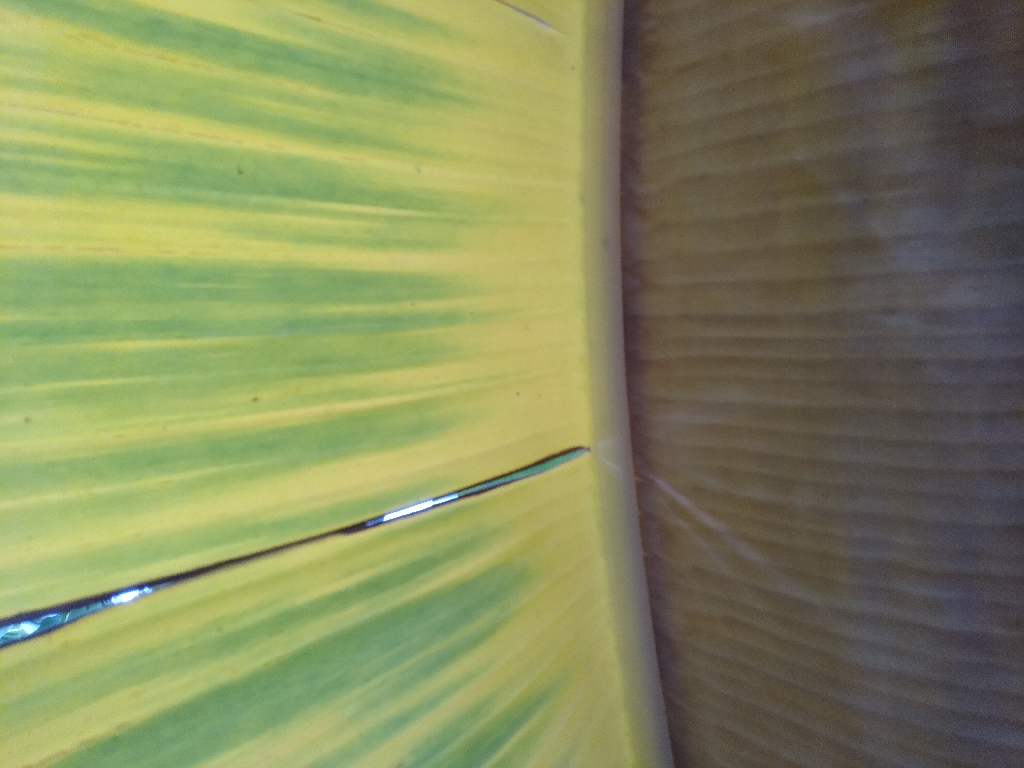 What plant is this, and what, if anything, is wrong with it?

banana, fusarium wilt race 1
